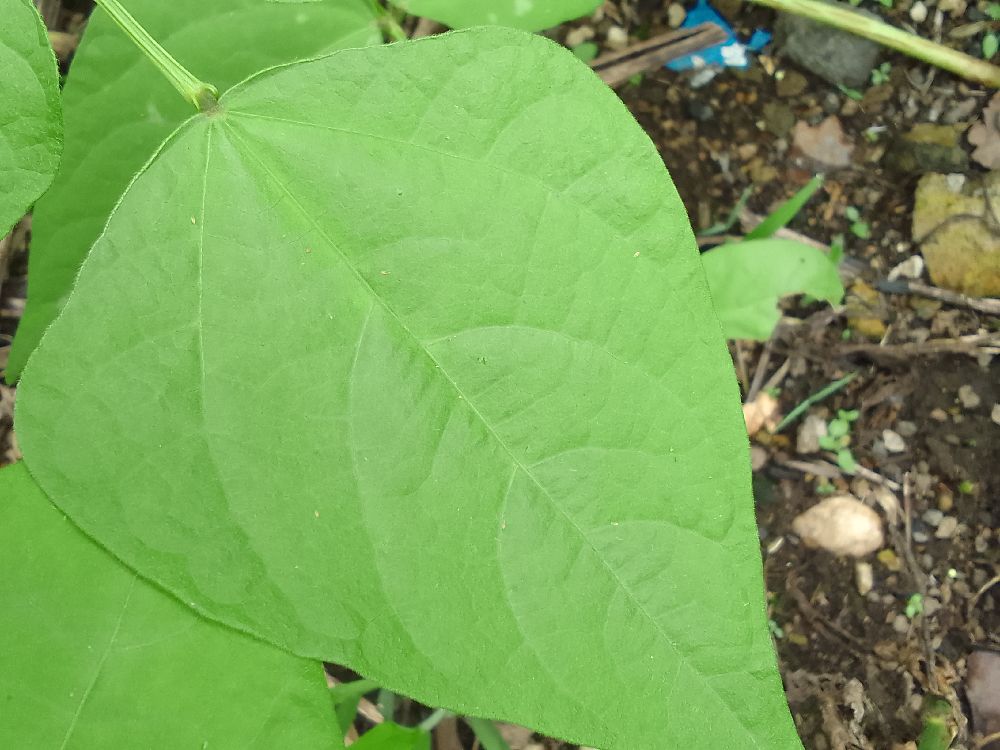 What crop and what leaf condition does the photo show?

common bean, healthy
